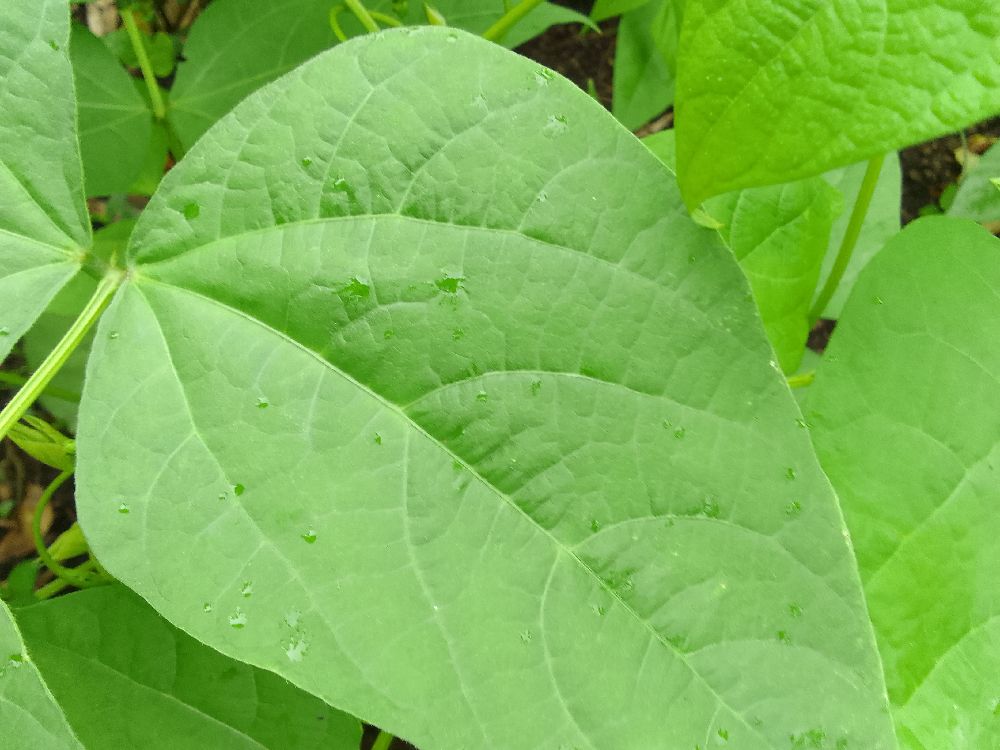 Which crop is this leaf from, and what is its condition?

common bean, healthy
